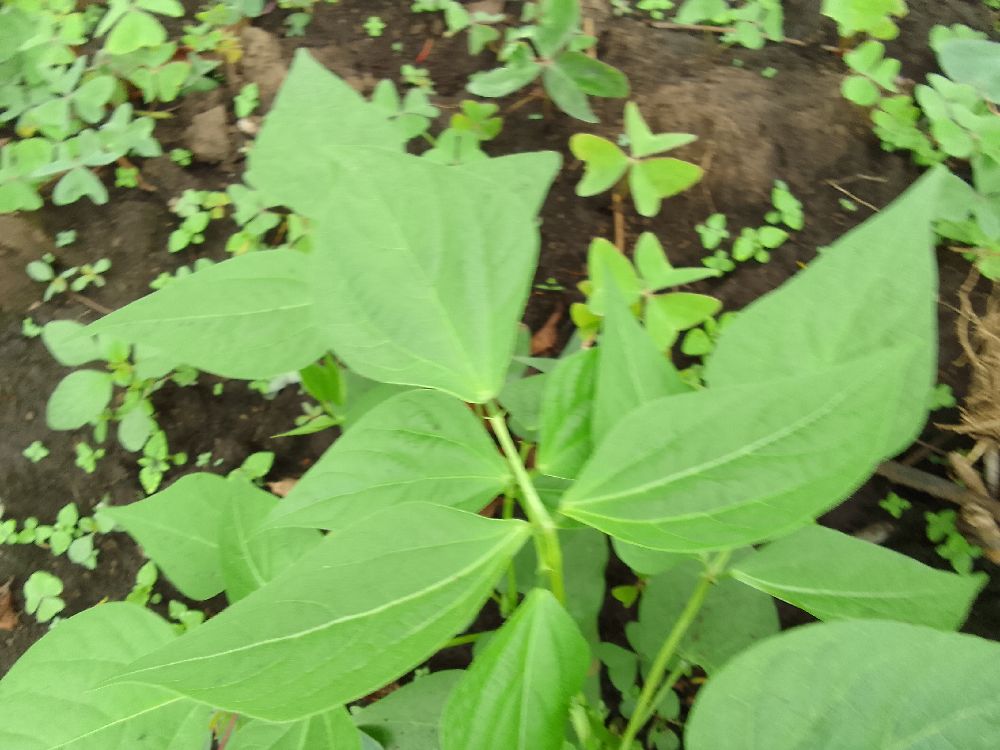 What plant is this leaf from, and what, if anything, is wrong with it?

common bean, healthy
